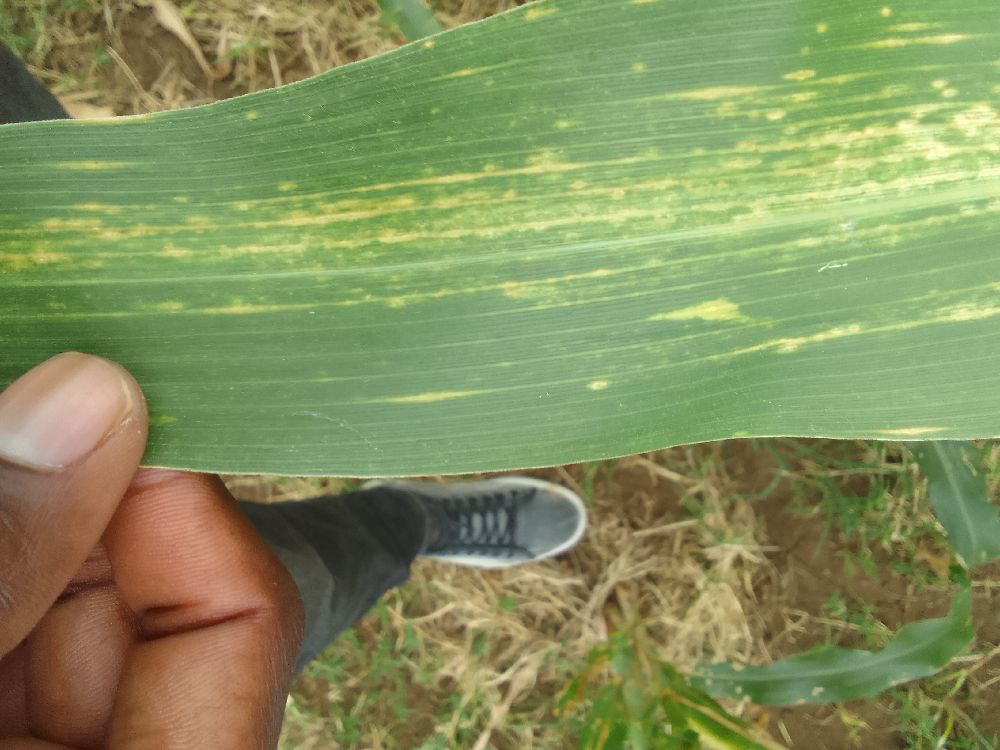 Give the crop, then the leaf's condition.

maize, maize lethal necrosis
